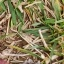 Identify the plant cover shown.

grass
